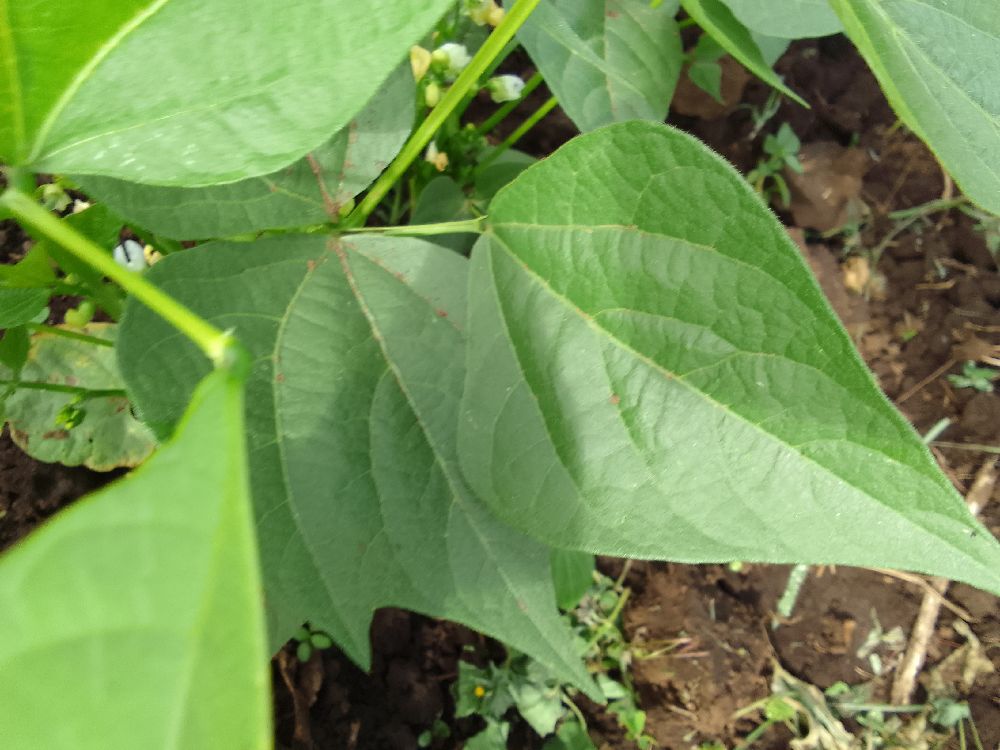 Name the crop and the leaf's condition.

common bean, healthy
